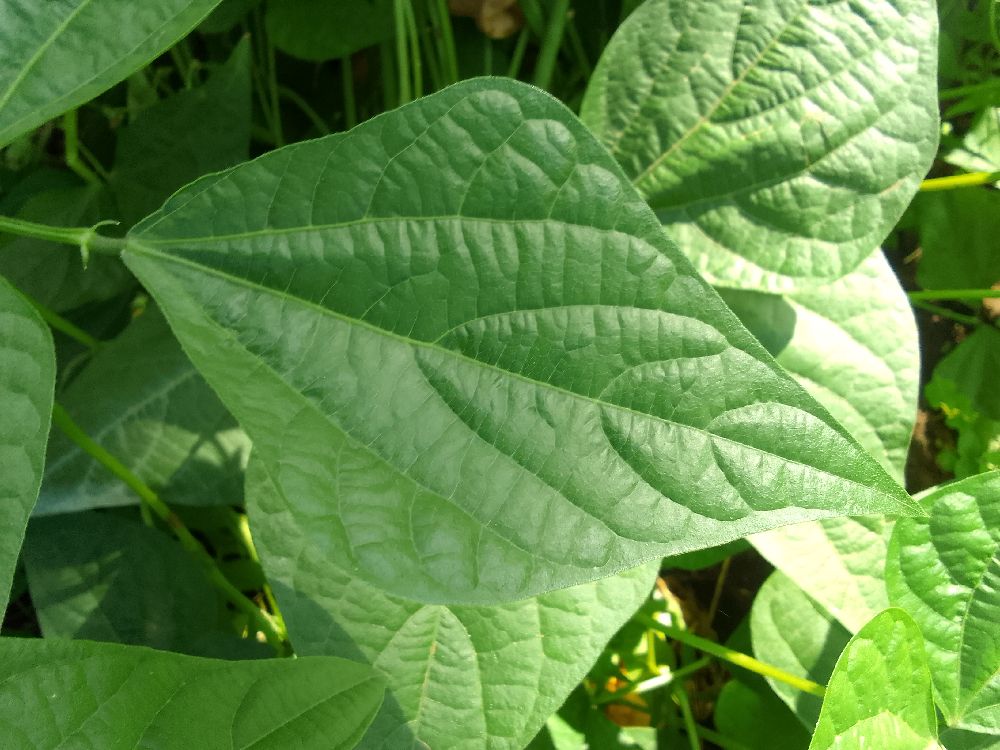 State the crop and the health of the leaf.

common bean, healthy
